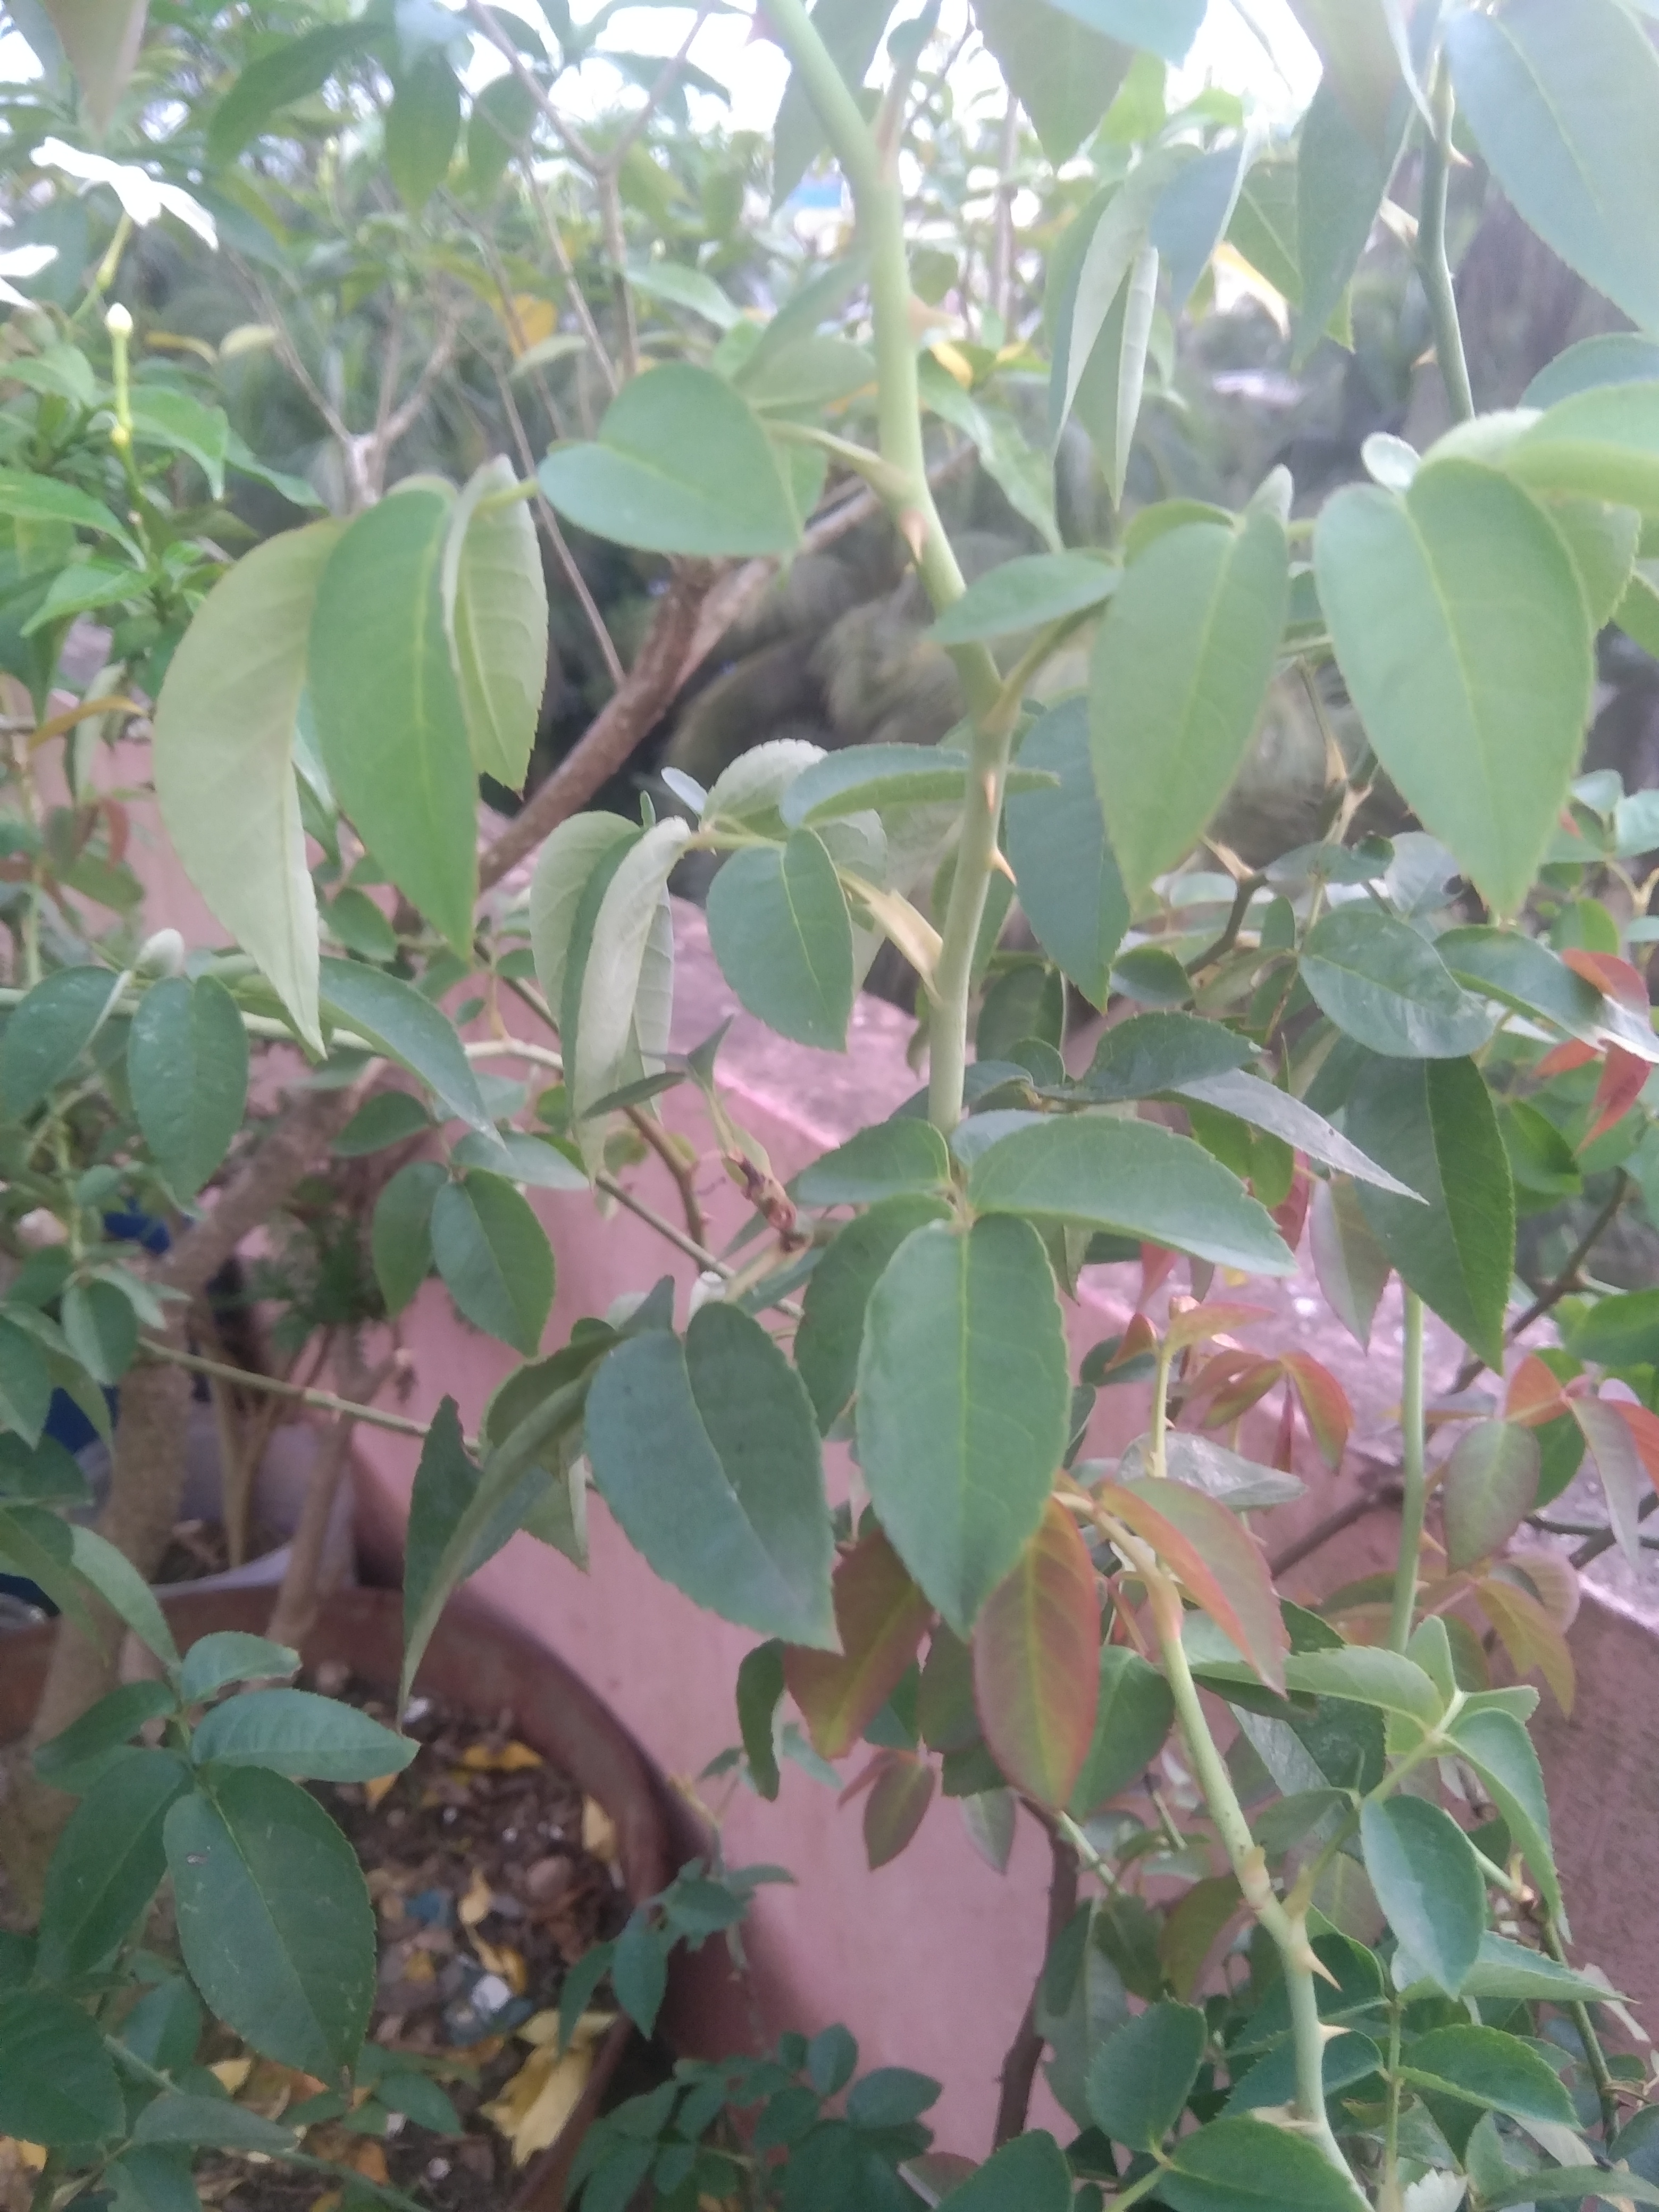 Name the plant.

rose
